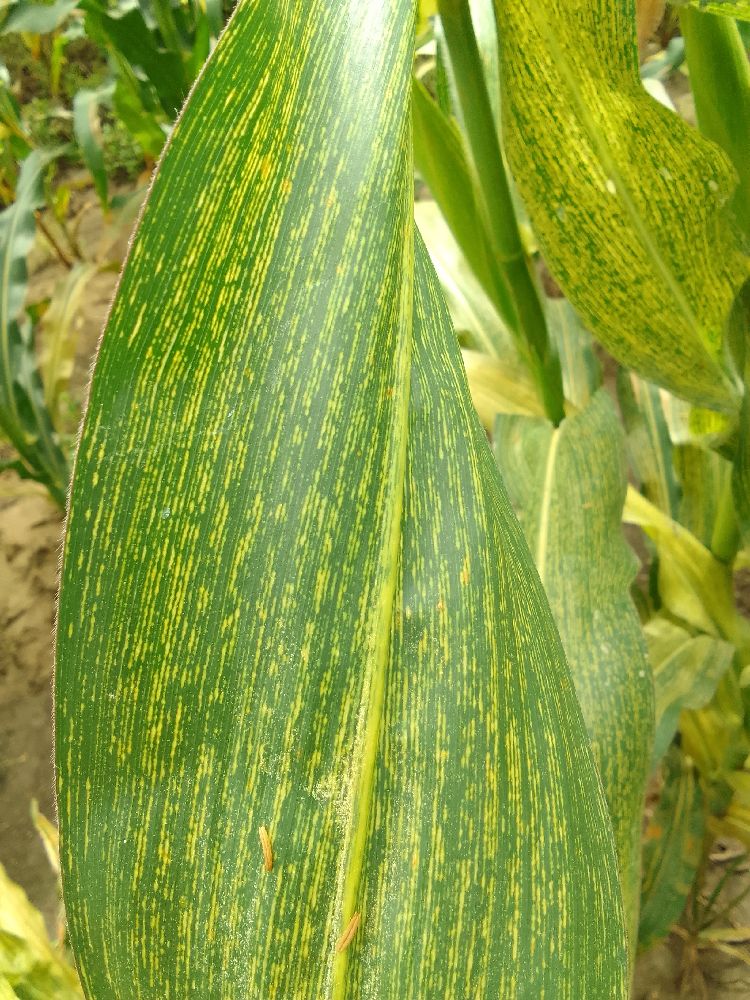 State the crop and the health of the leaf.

maize, maize streak virus
